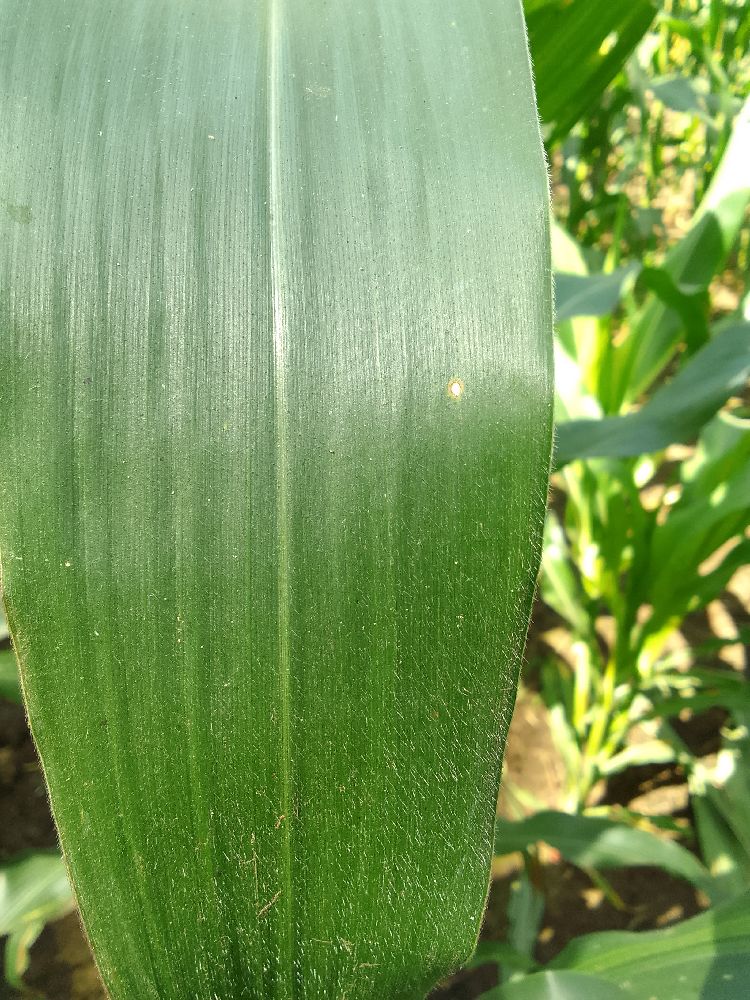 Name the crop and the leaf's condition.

maize, healthy
